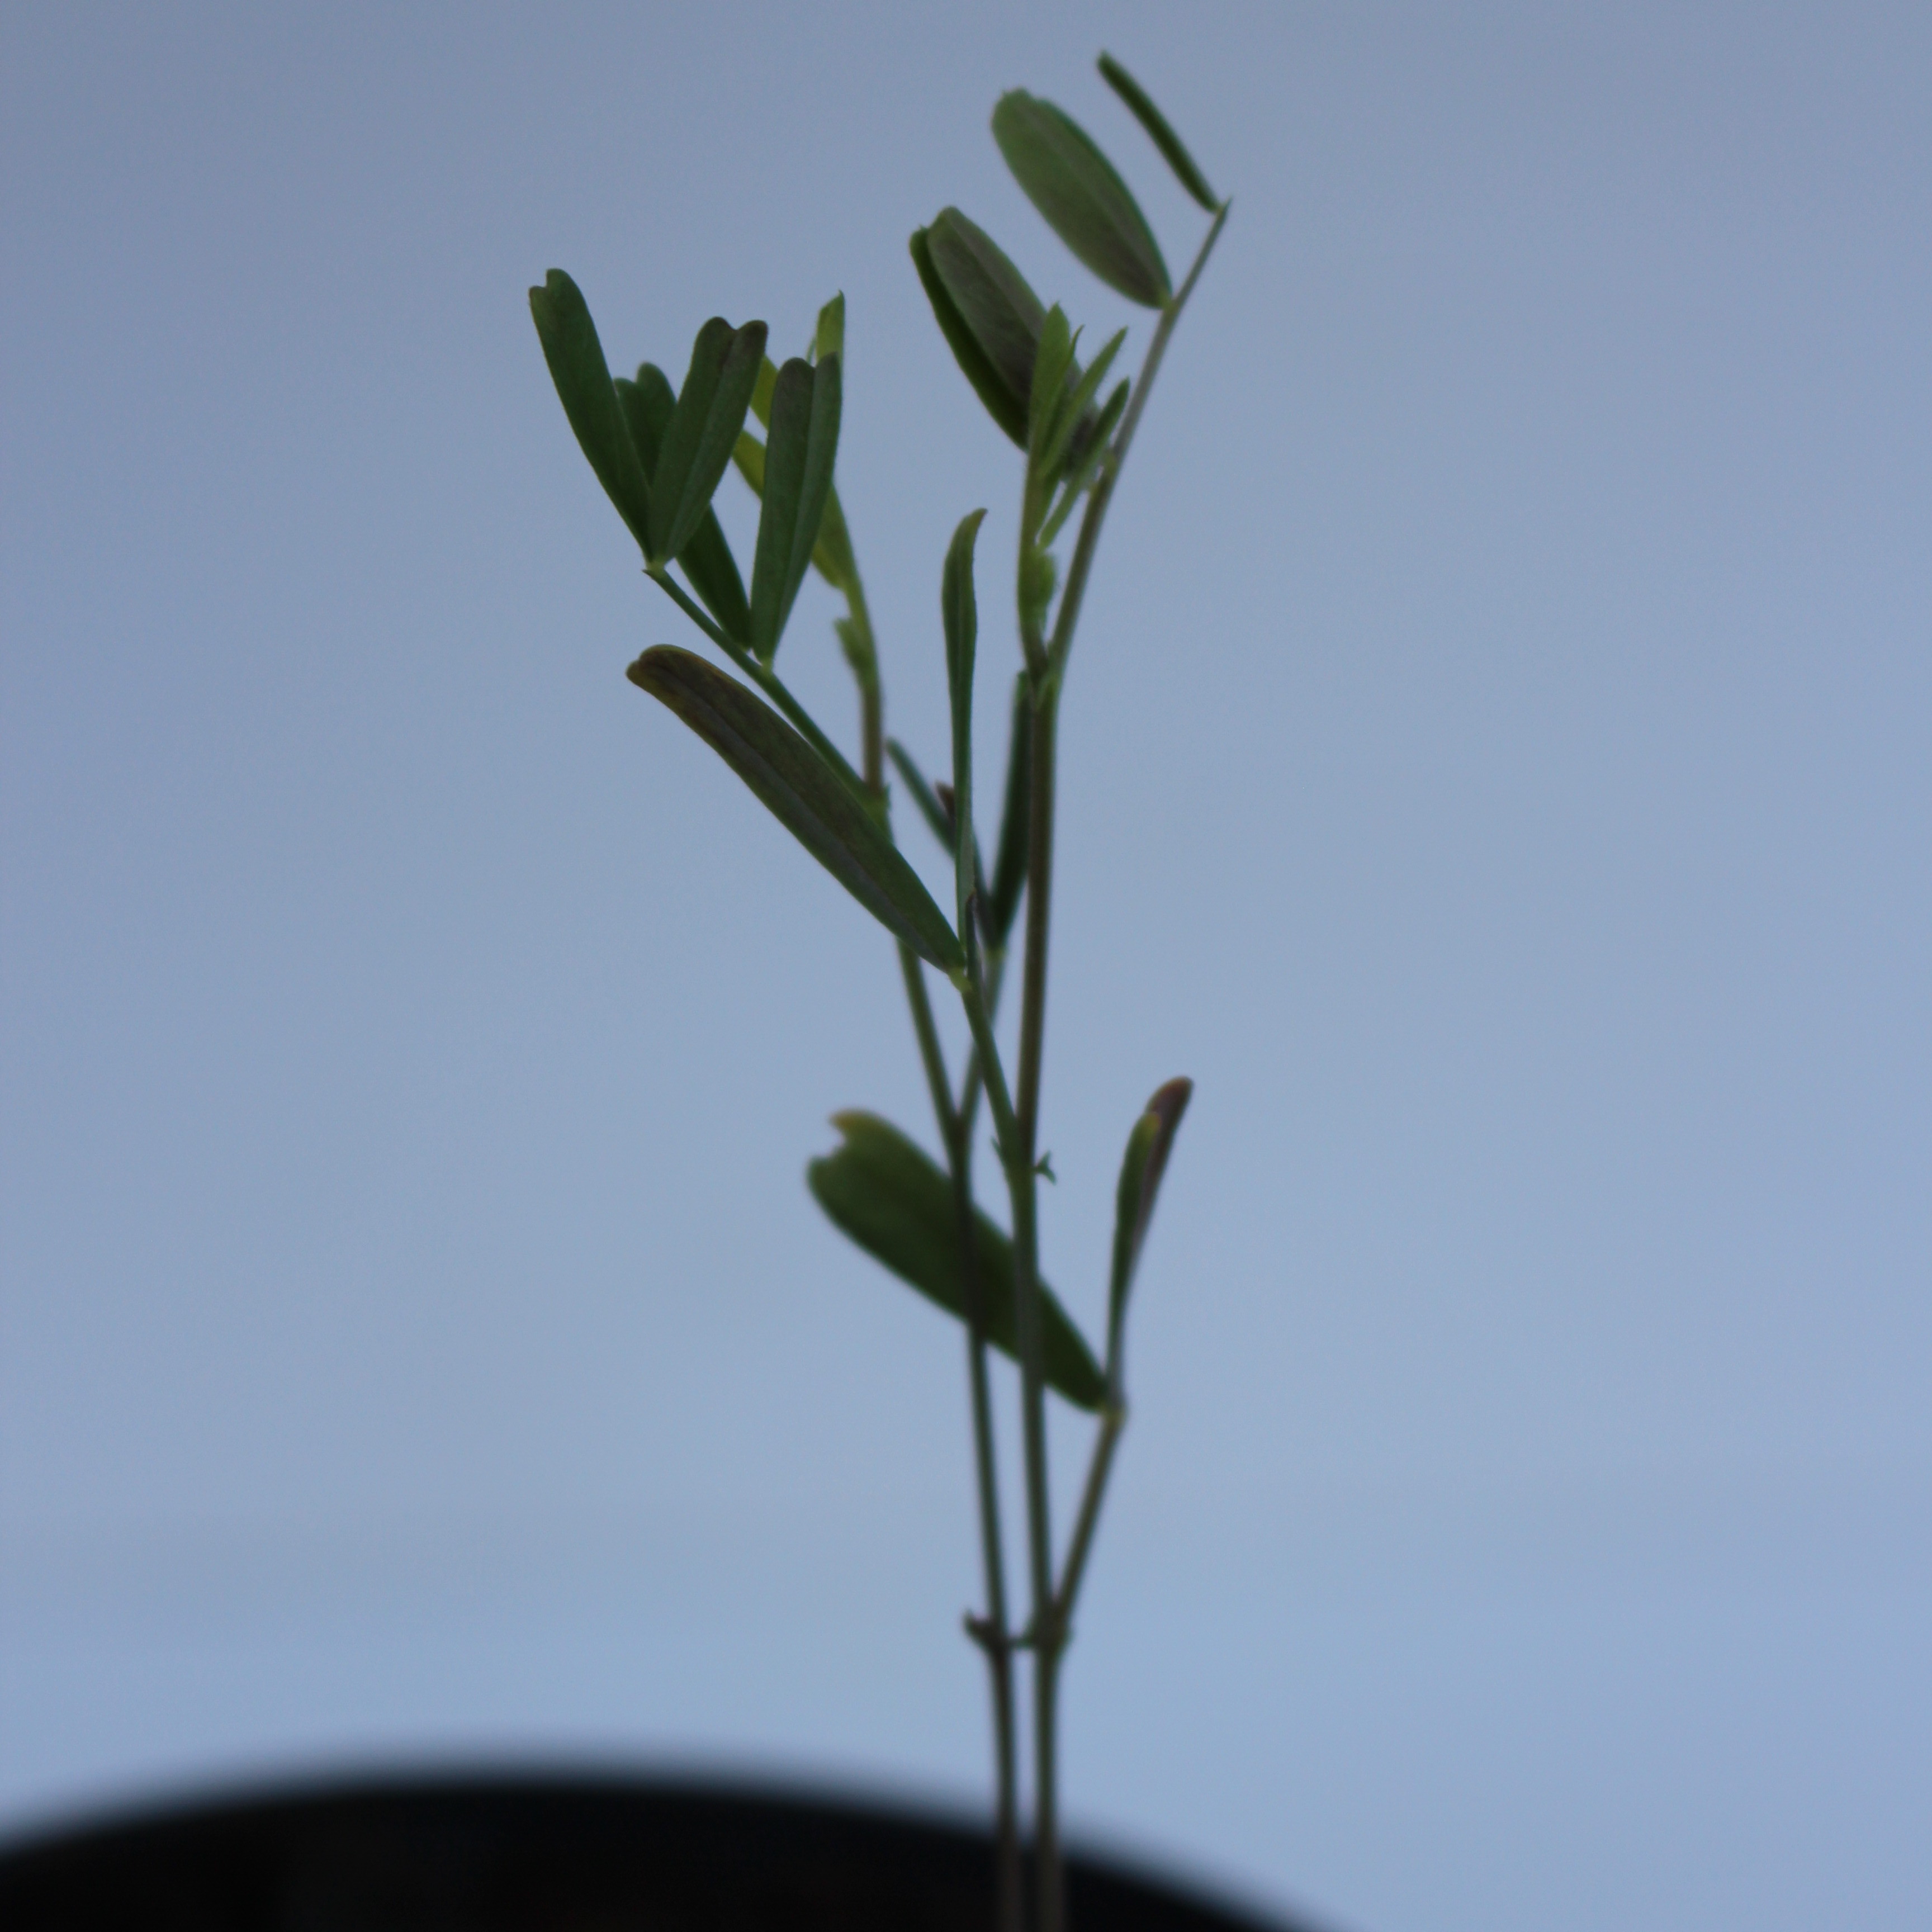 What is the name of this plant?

Vicia sativa
